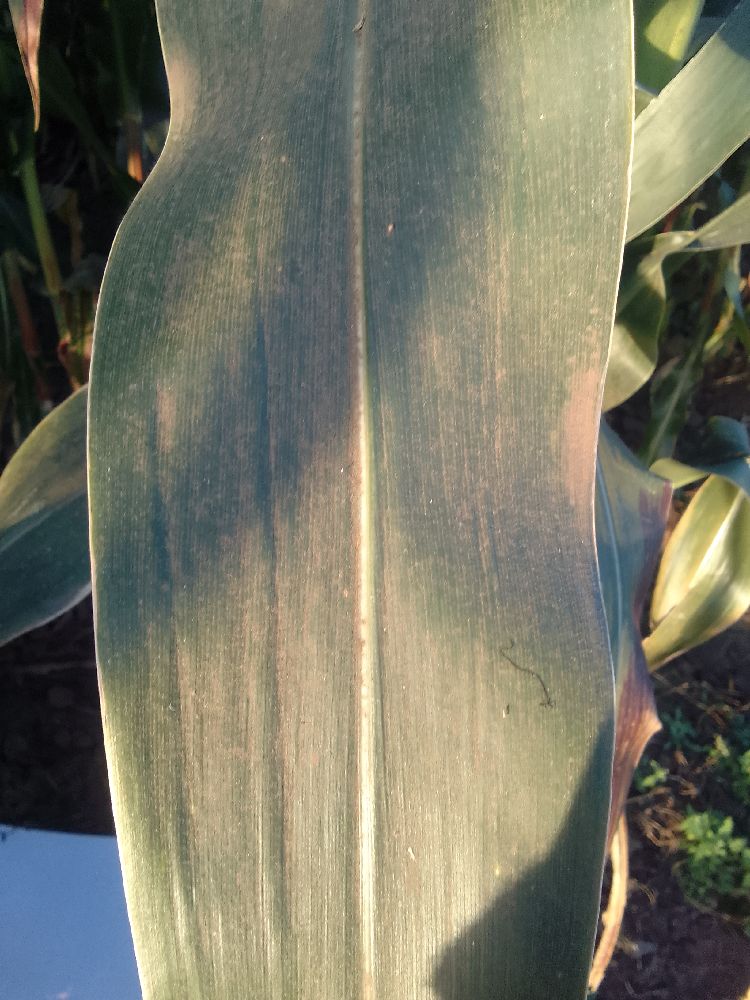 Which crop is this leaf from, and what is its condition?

maize, healthy
